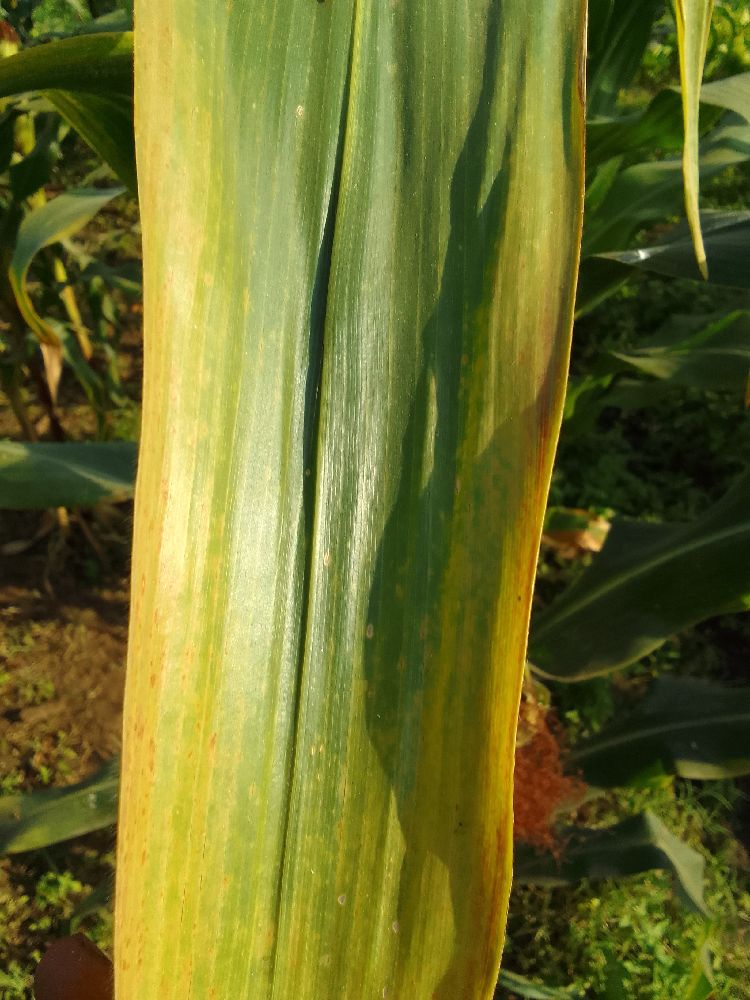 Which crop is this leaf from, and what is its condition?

maize, maize lethal necrosis
